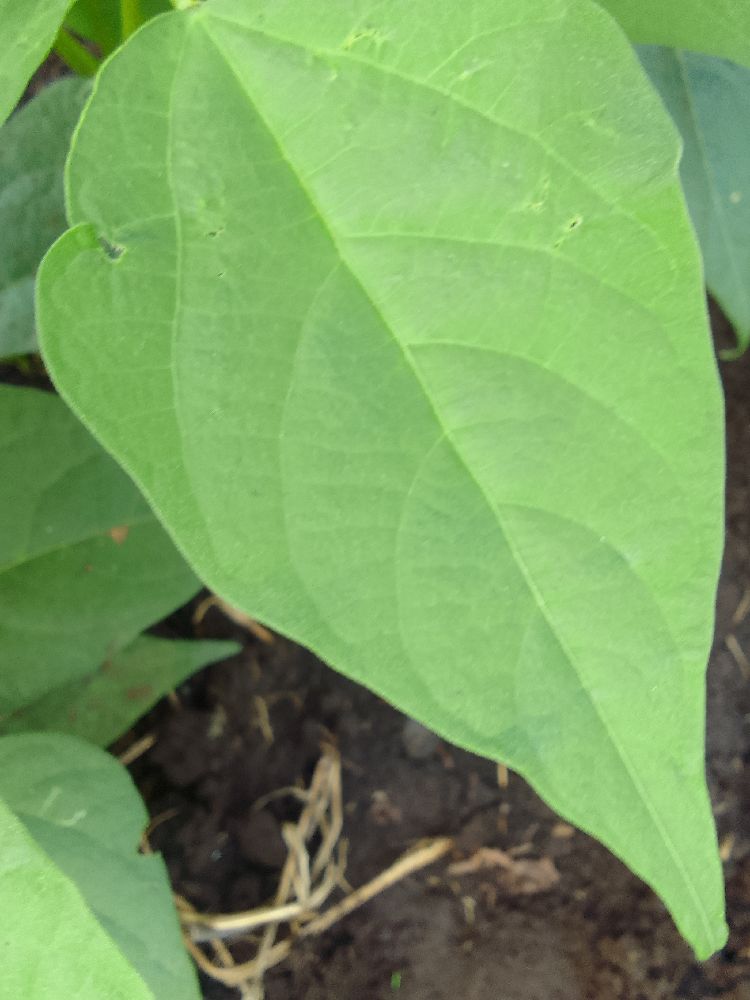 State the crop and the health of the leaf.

common bean, healthy
